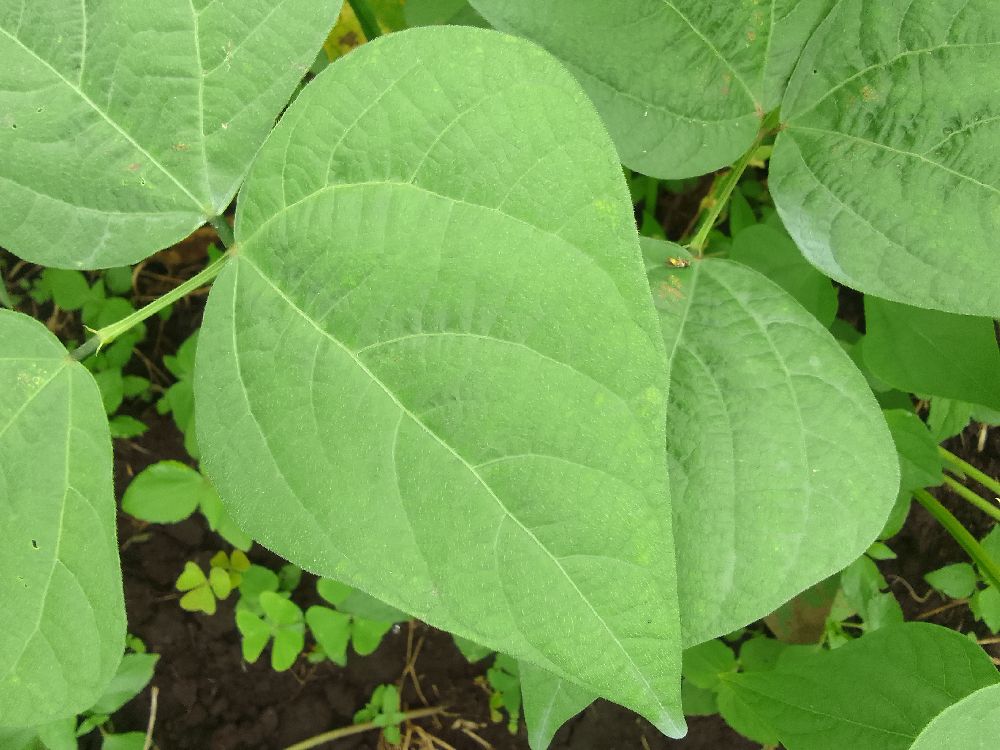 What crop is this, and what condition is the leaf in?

common bean, healthy
